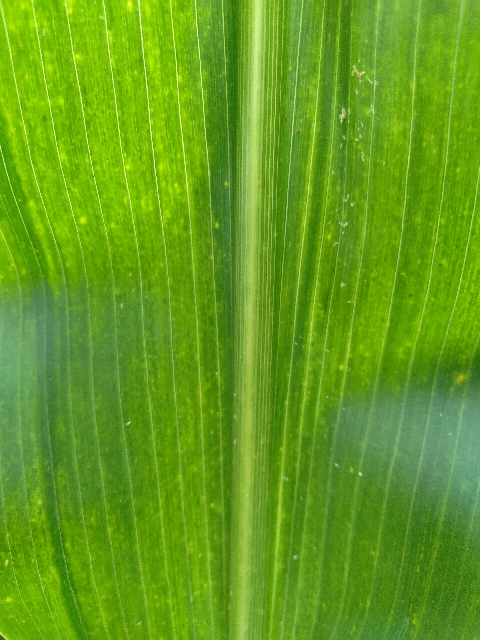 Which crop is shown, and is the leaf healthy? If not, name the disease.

maize, maize lethal necrosis
